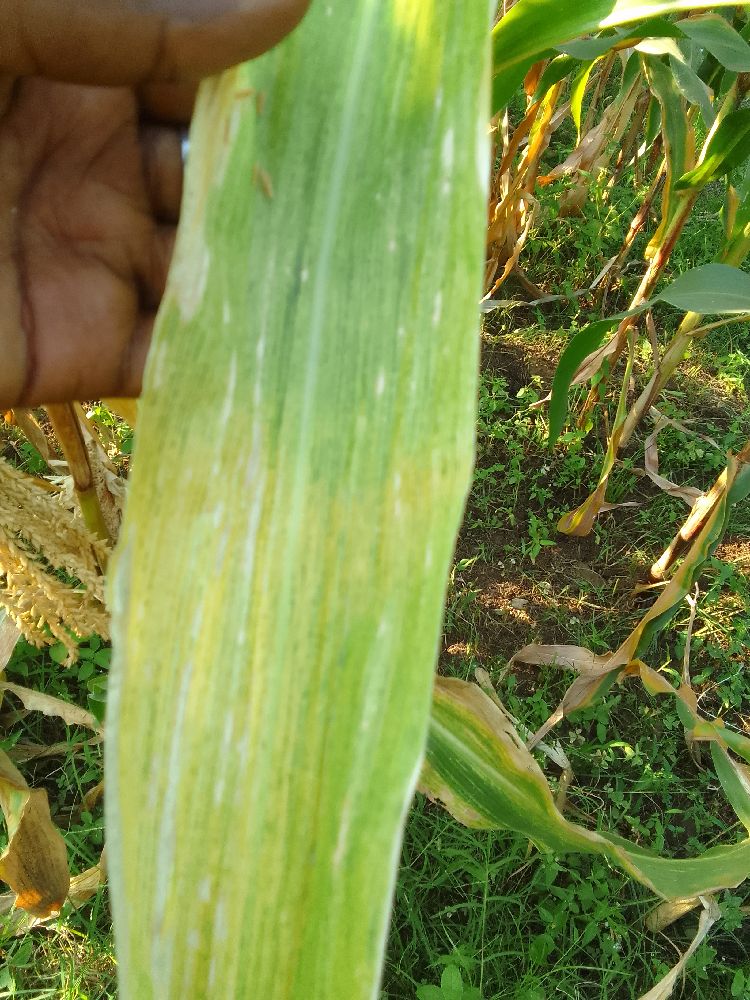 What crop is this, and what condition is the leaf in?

maize, maize lethal necrosis
